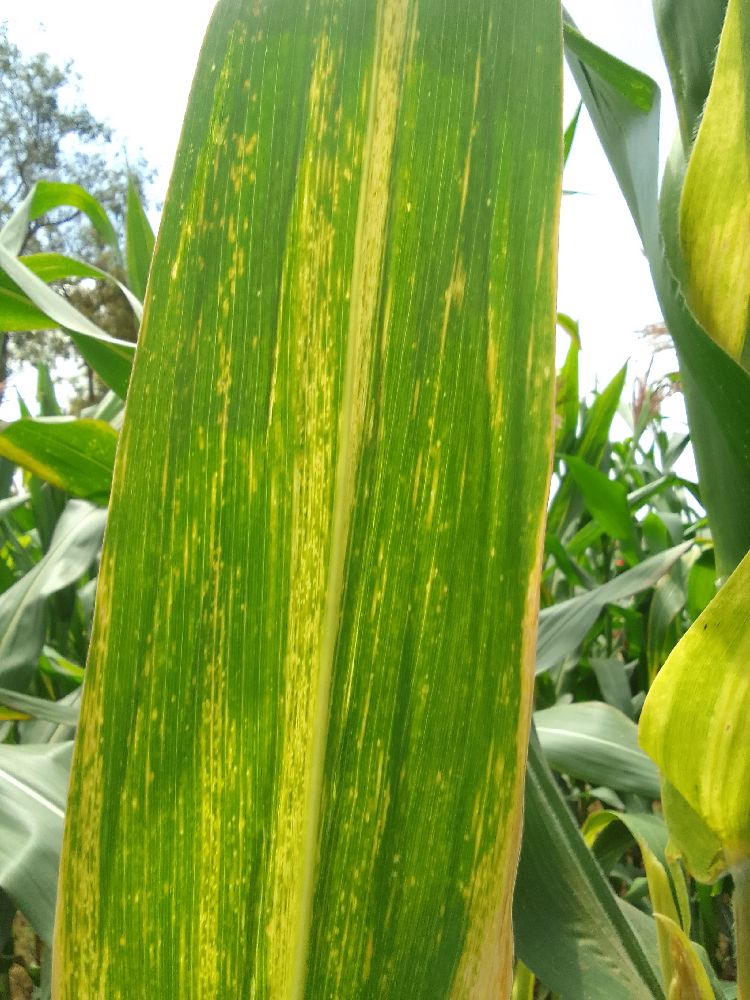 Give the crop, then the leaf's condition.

maize, maize lethal necrosis
